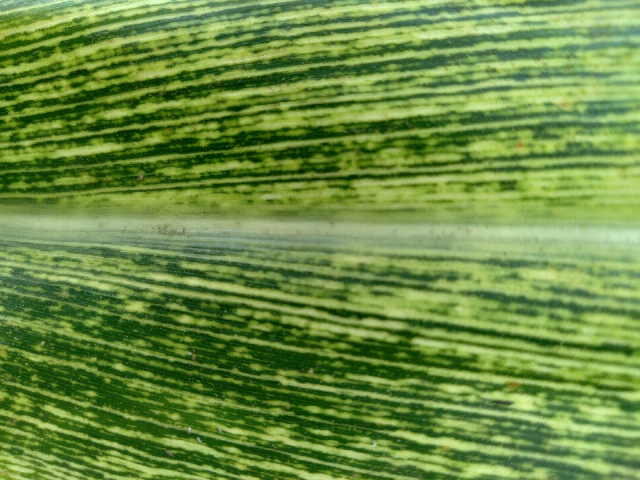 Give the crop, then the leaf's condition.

maize, maize streak virus
